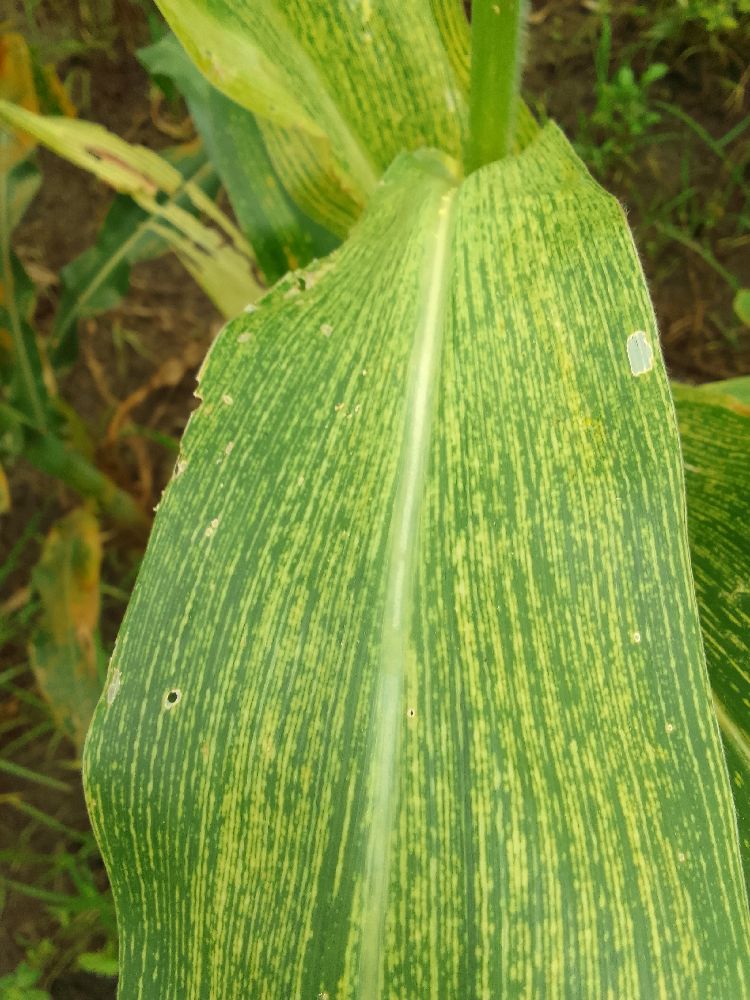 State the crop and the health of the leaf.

maize, maize streak virus
